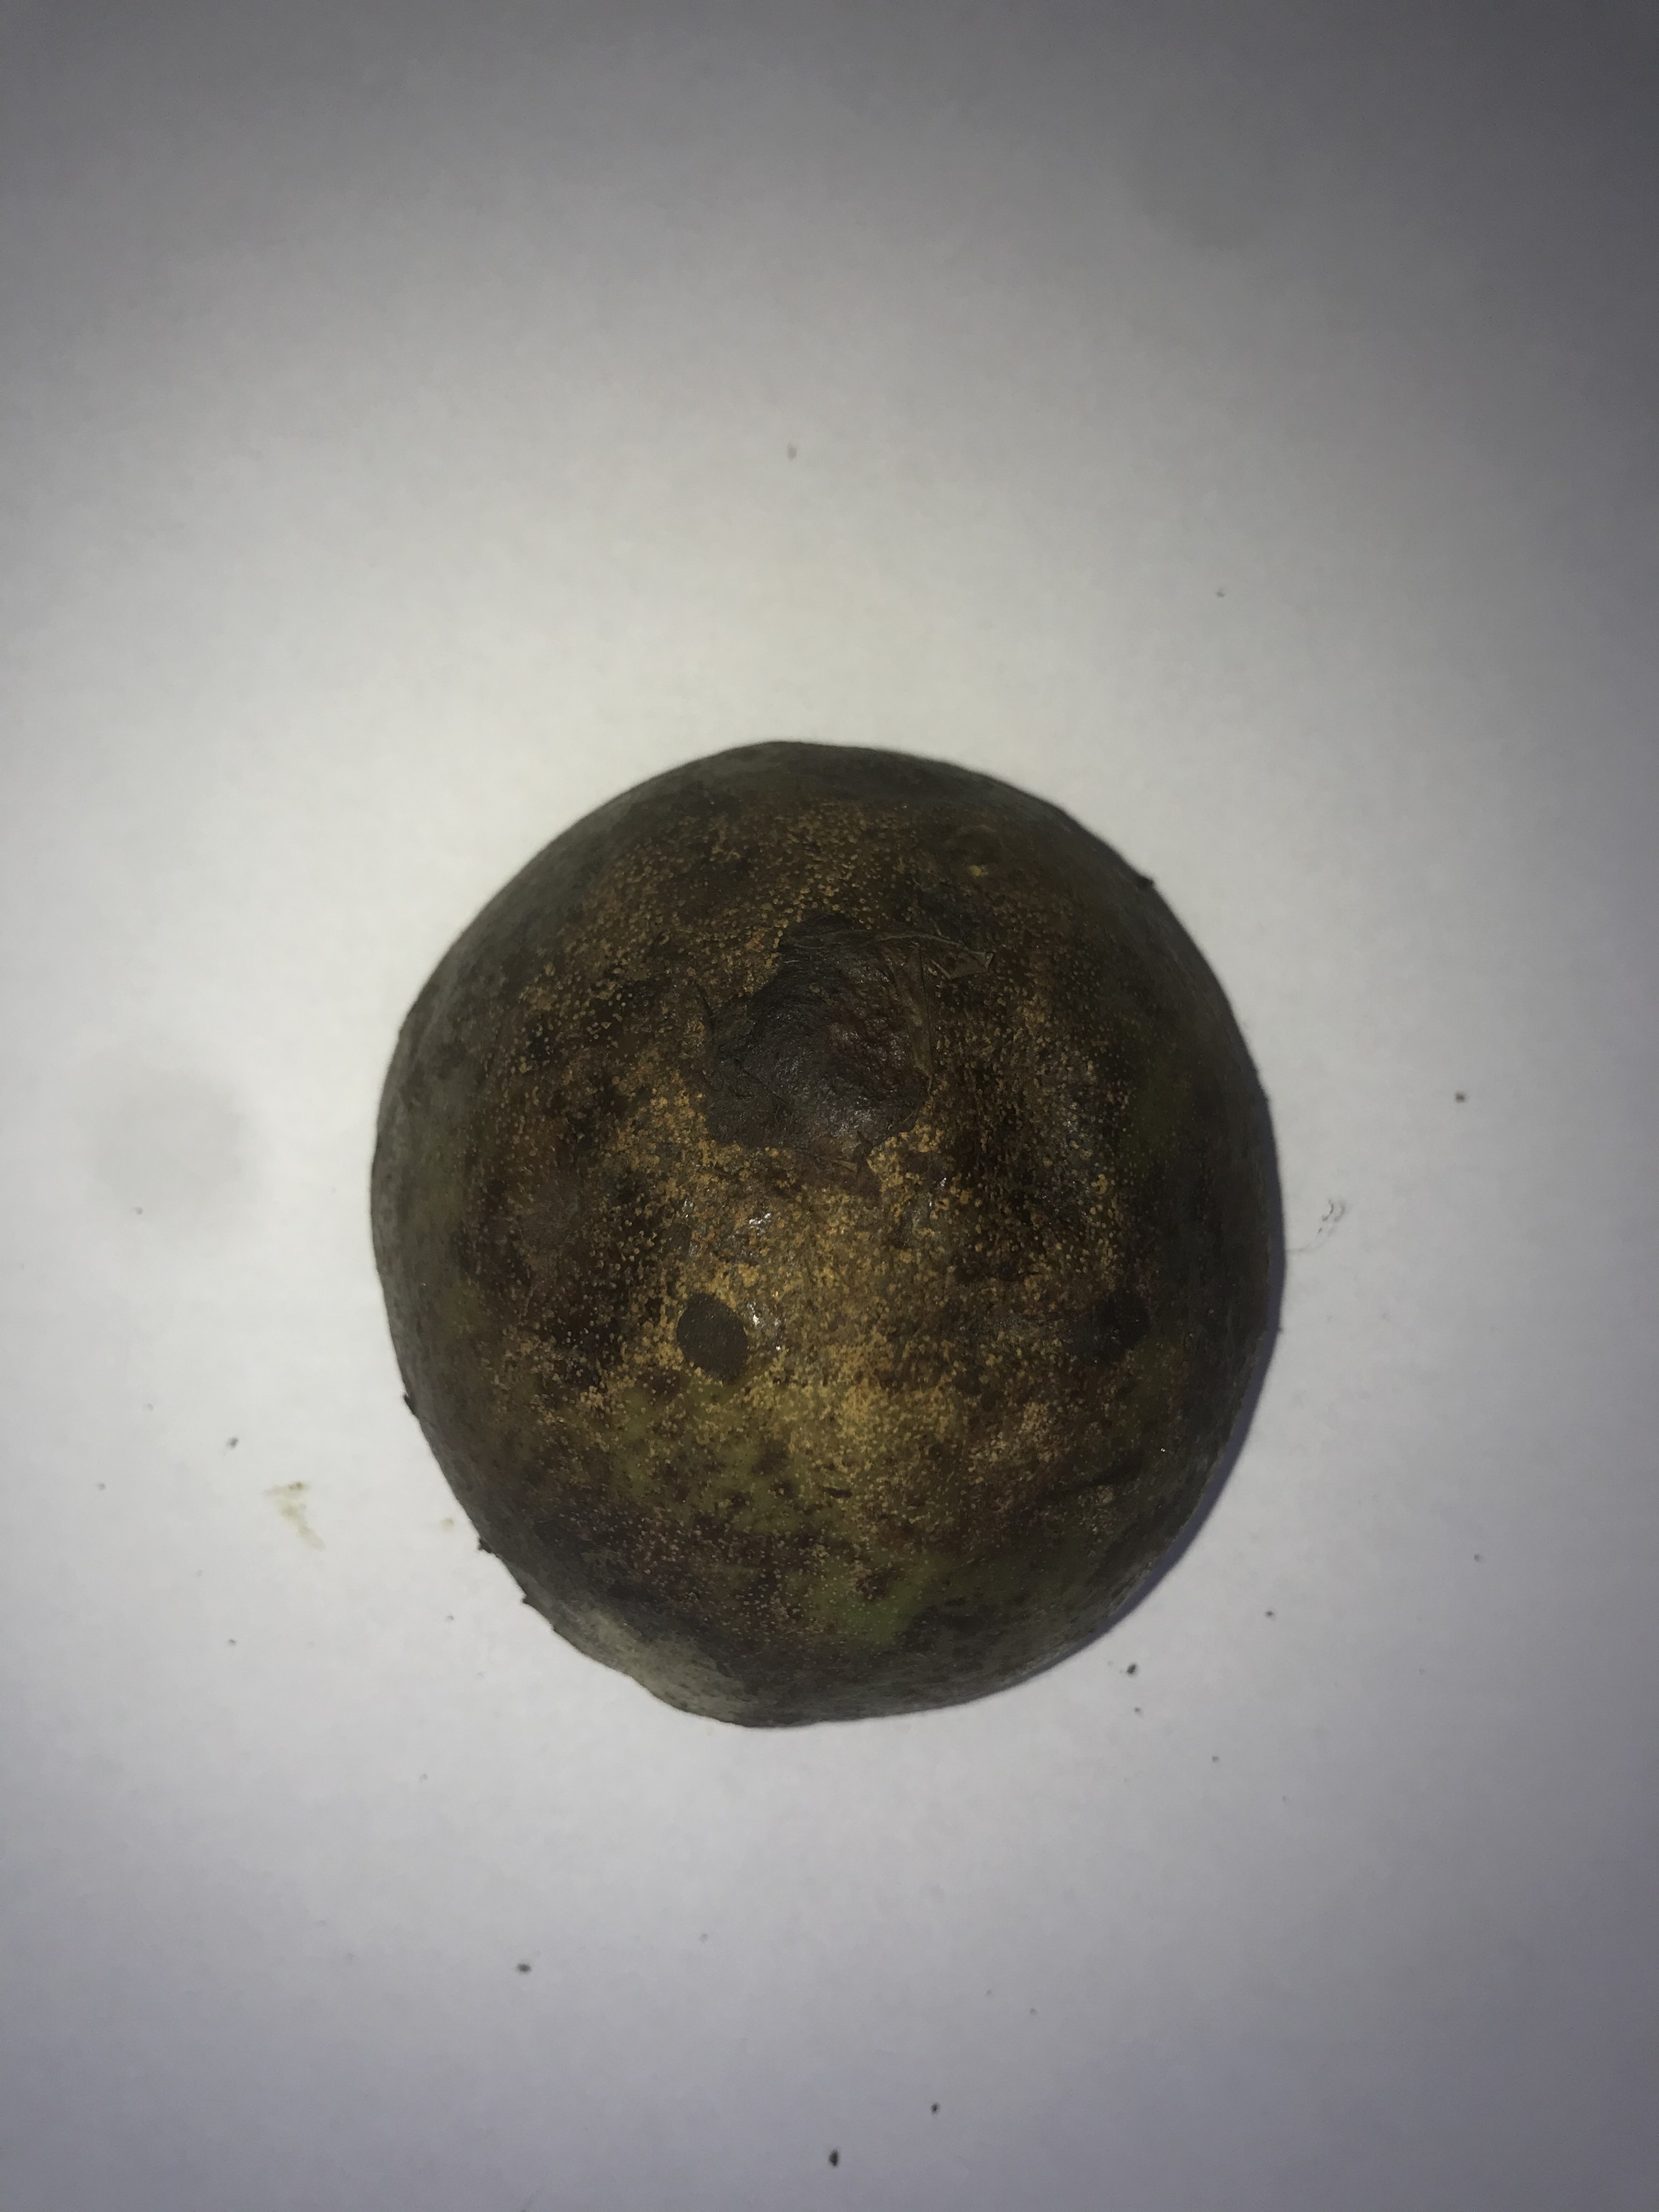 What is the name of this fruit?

pequi
